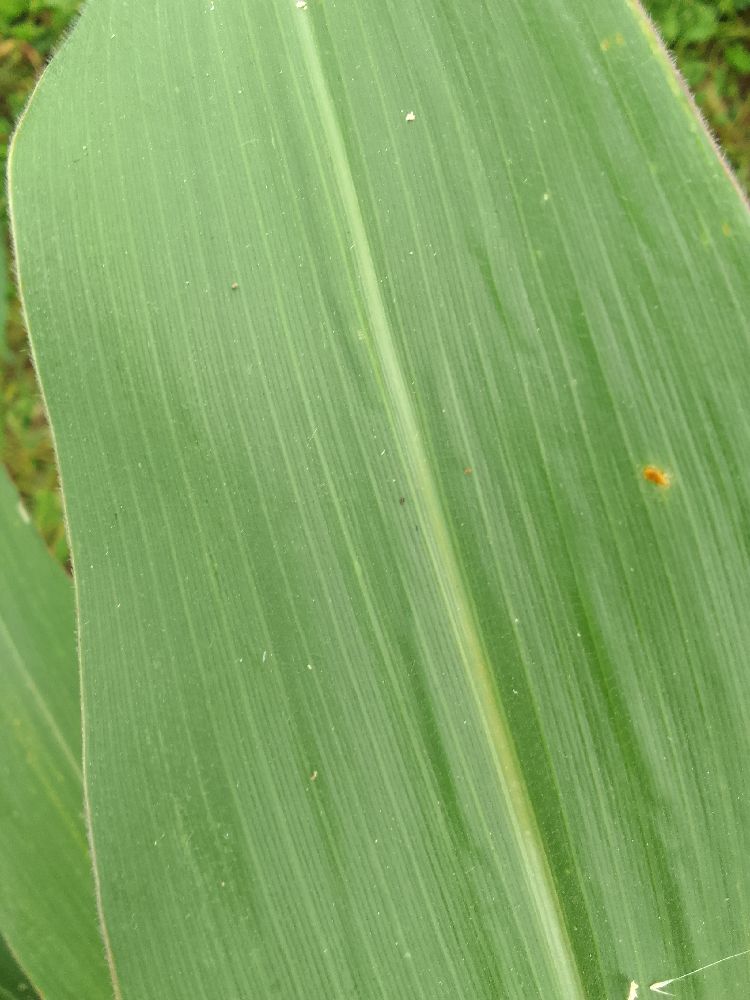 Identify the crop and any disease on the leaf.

maize, healthy
